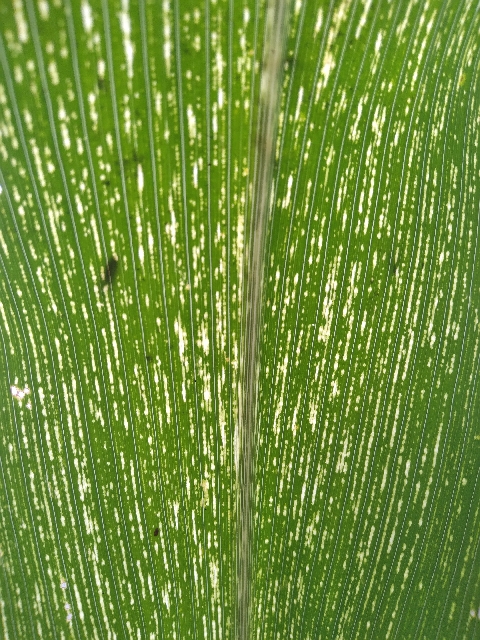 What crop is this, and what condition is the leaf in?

maize, maize streak virus
